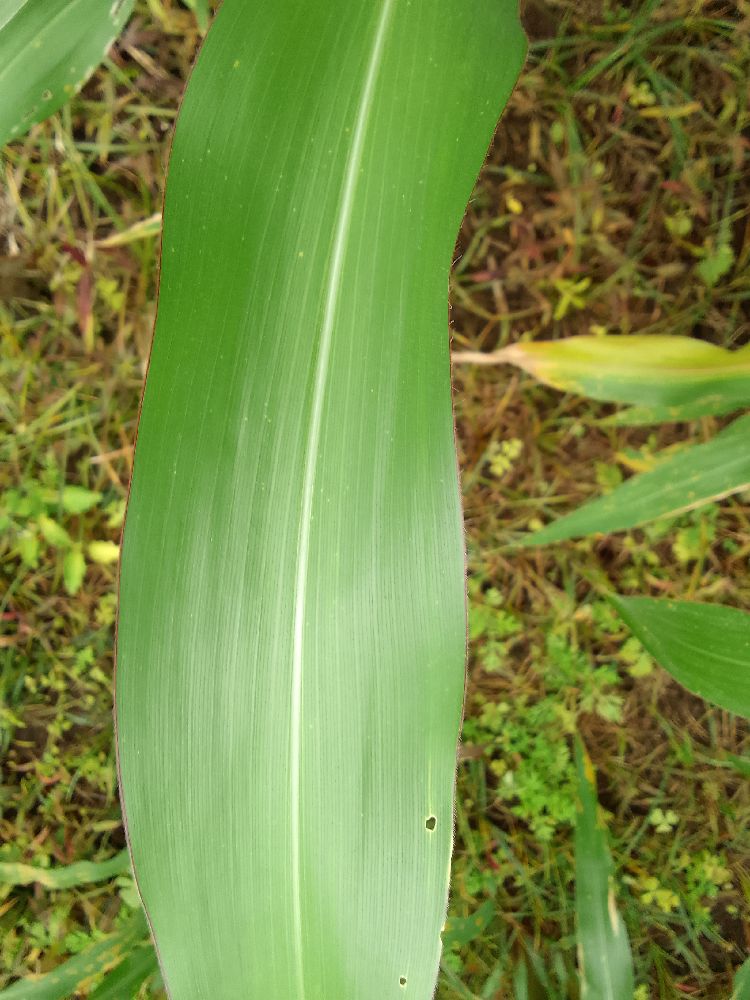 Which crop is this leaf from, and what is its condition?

maize, healthy
